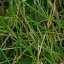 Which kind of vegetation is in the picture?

grass
